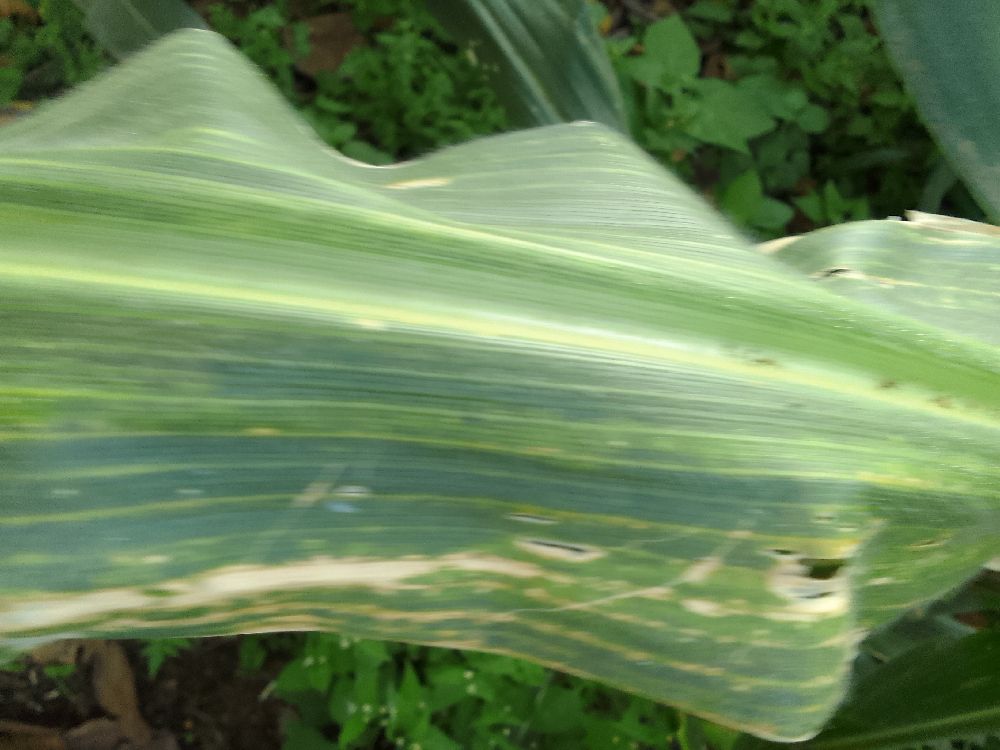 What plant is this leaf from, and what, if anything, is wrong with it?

maize, maize lethal necrosis
